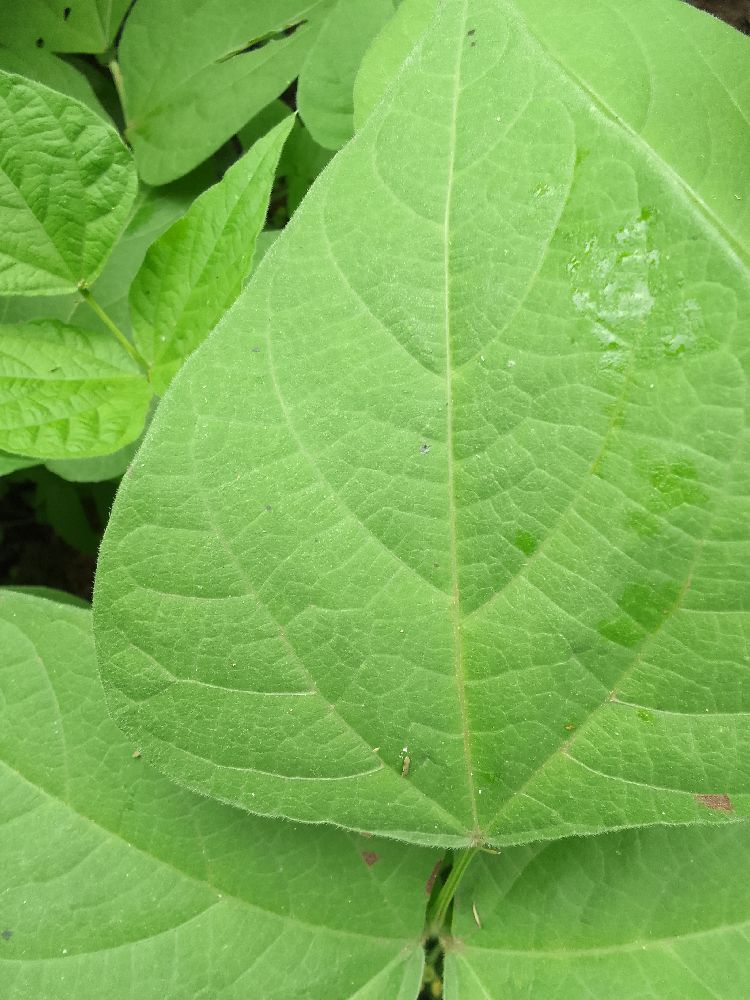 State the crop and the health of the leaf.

common bean, healthy
